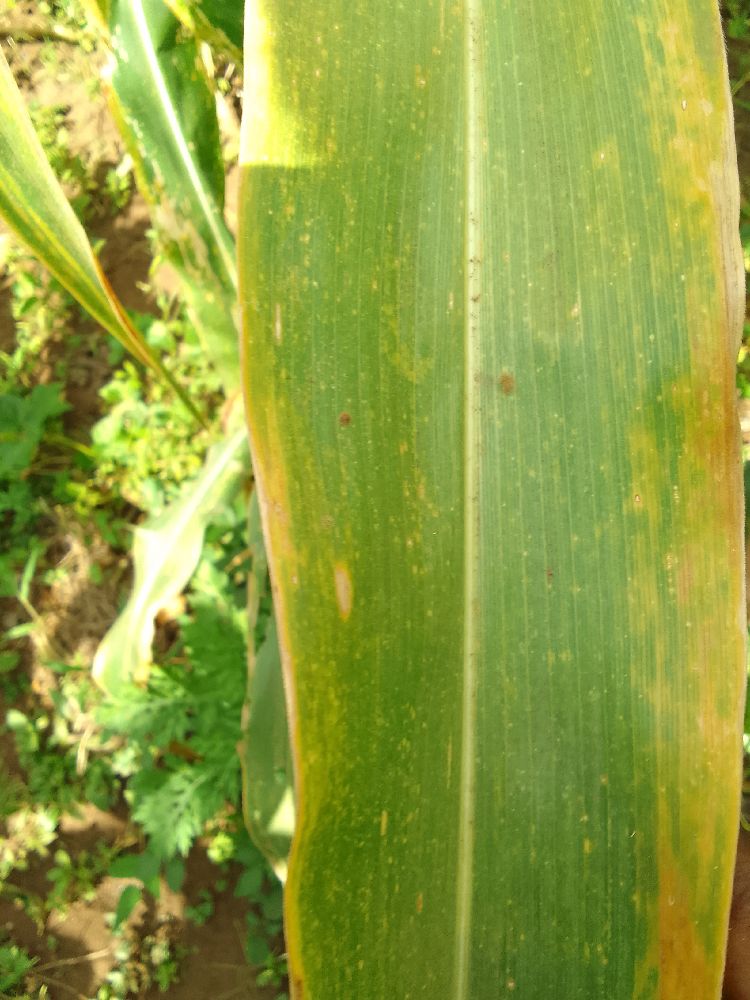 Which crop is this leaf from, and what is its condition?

maize, maize lethal necrosis
